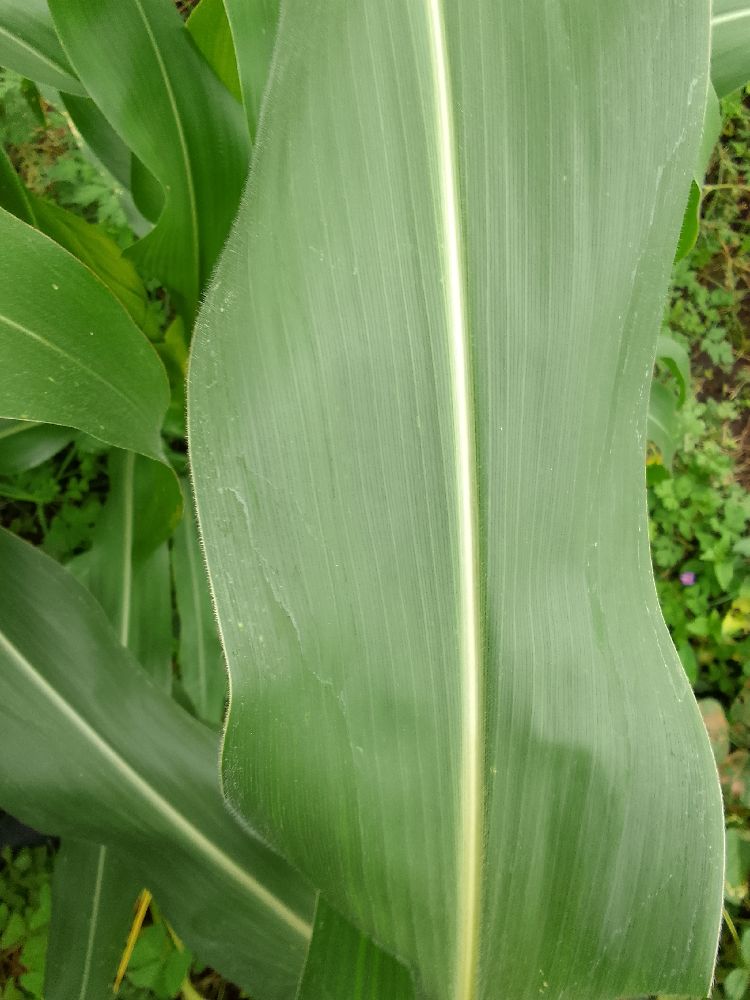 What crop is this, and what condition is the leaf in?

maize, healthy
